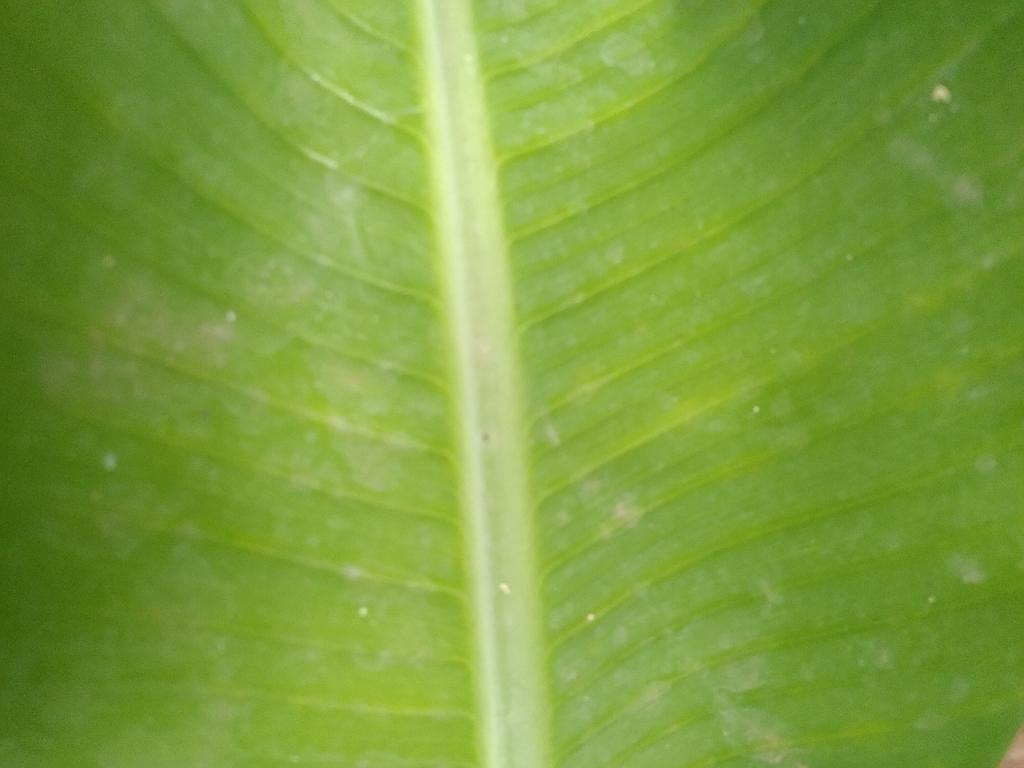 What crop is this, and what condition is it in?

banana, healthy
